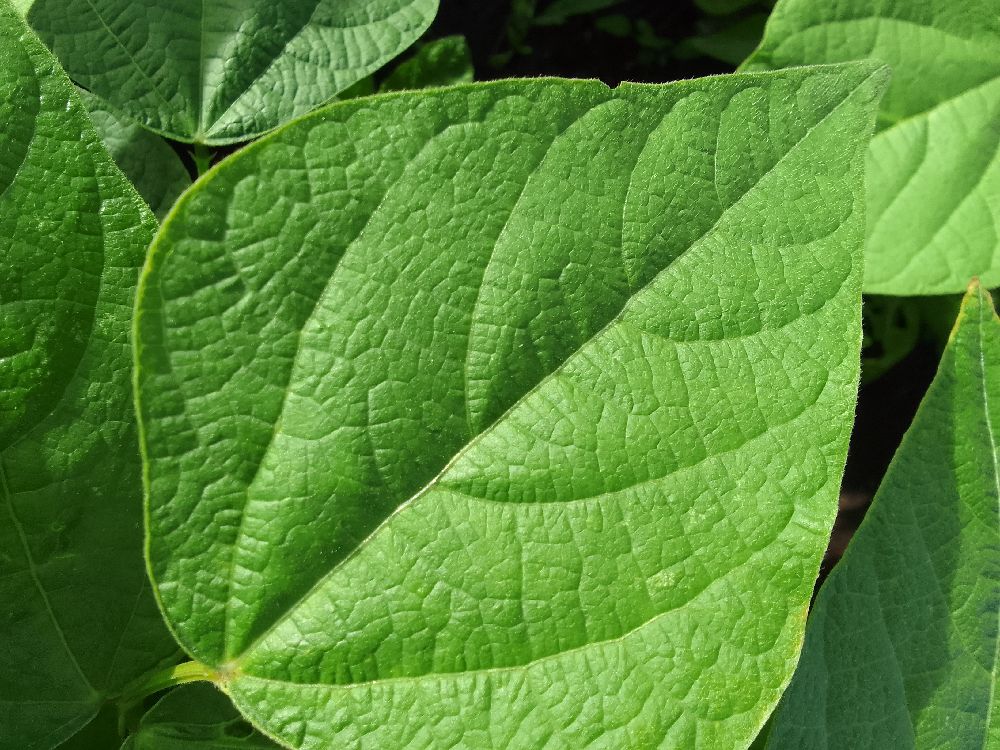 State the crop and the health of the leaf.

common bean, healthy
